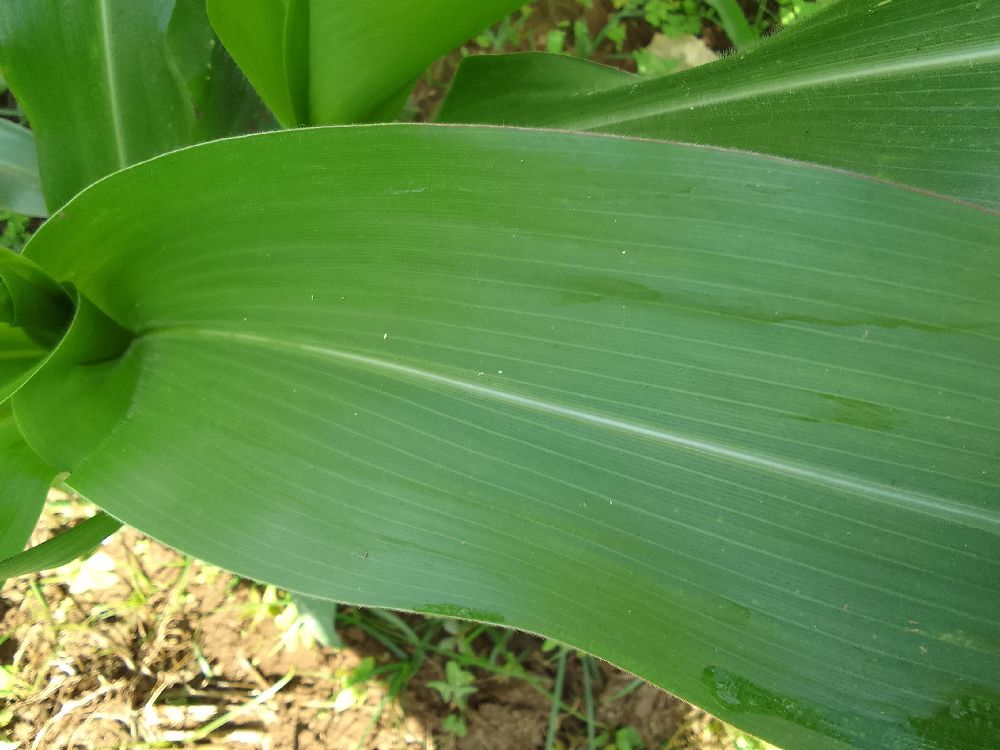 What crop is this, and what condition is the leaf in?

maize, healthy
